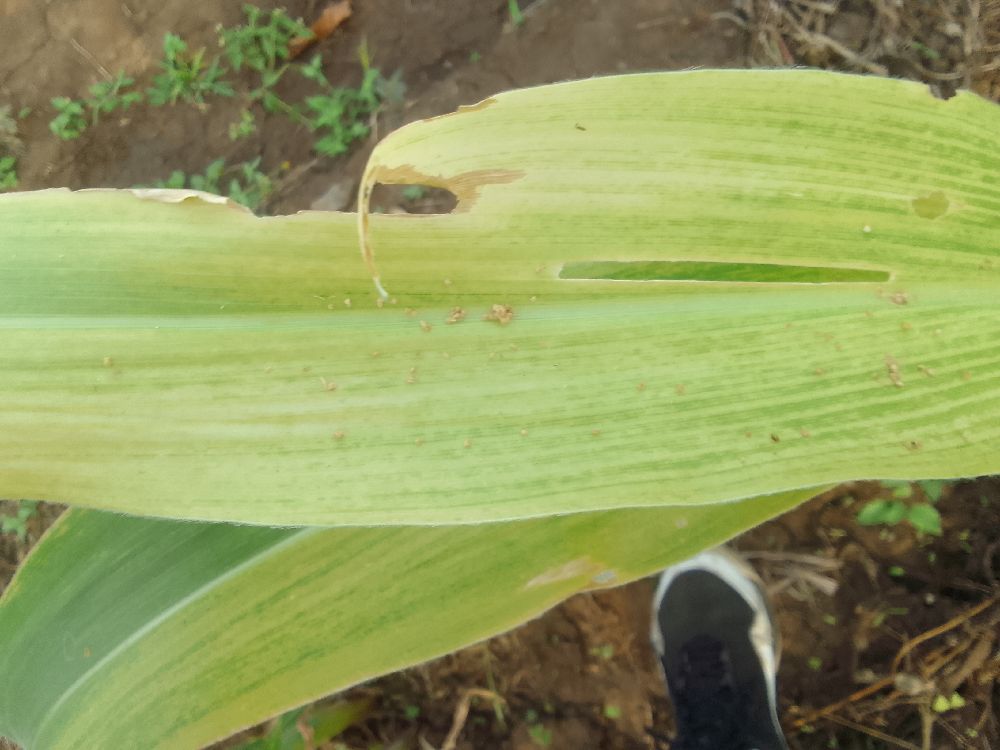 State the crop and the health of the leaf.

maize, maize lethal necrosis
